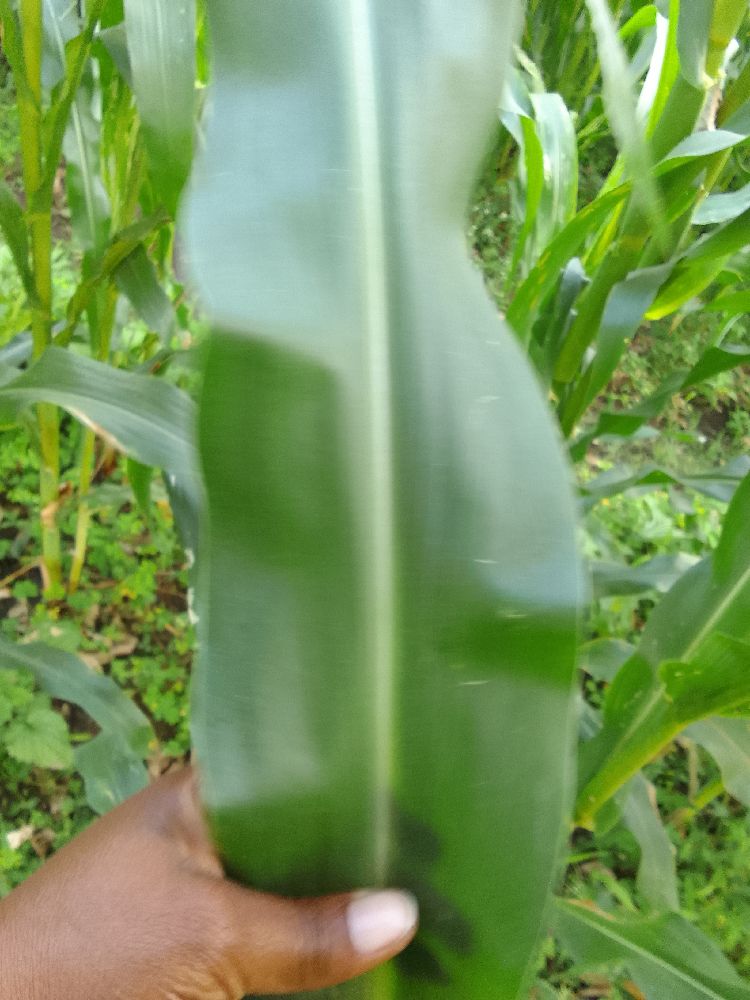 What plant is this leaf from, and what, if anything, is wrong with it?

maize, healthy
